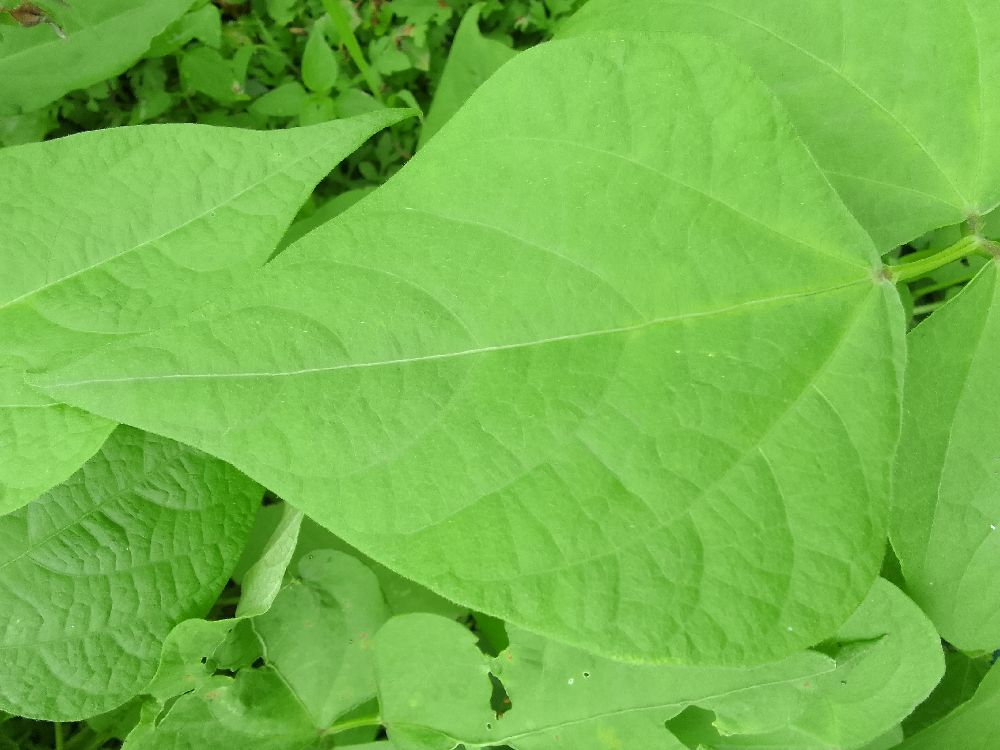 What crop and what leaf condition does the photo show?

common bean, healthy
